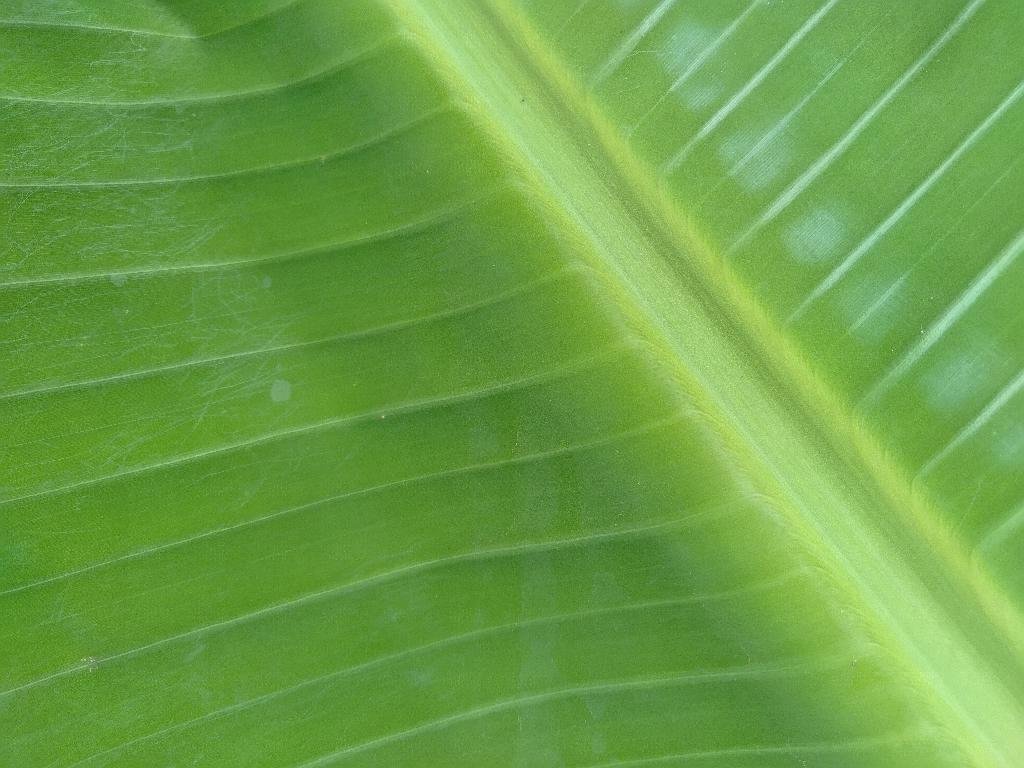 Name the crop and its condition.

banana, healthy
